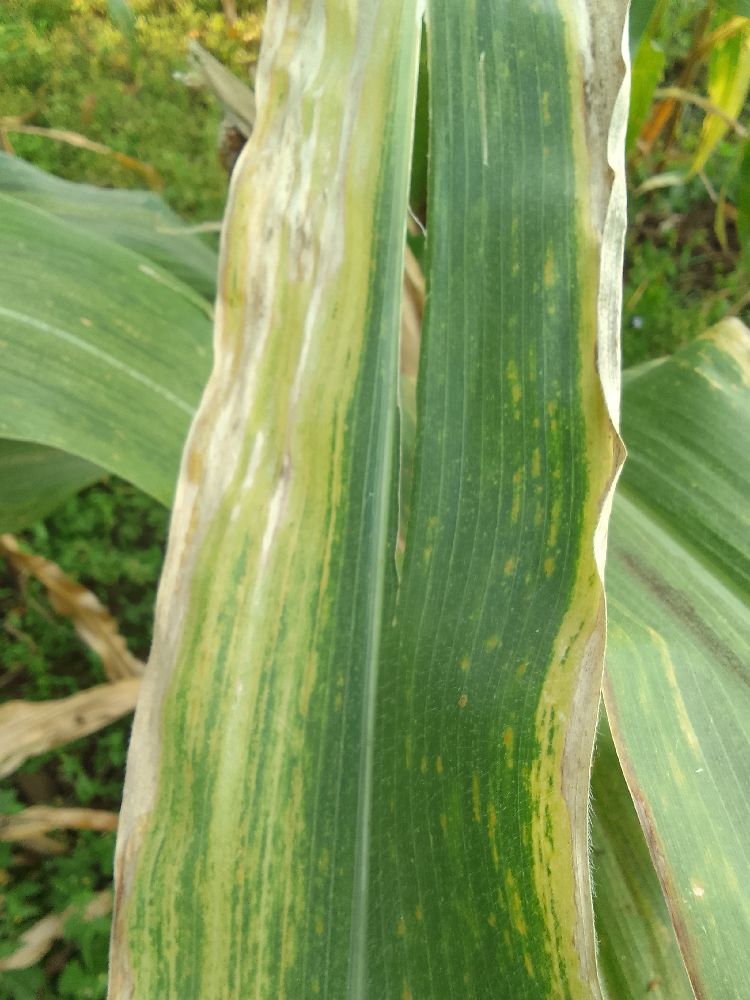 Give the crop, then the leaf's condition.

maize, maize lethal necrosis
